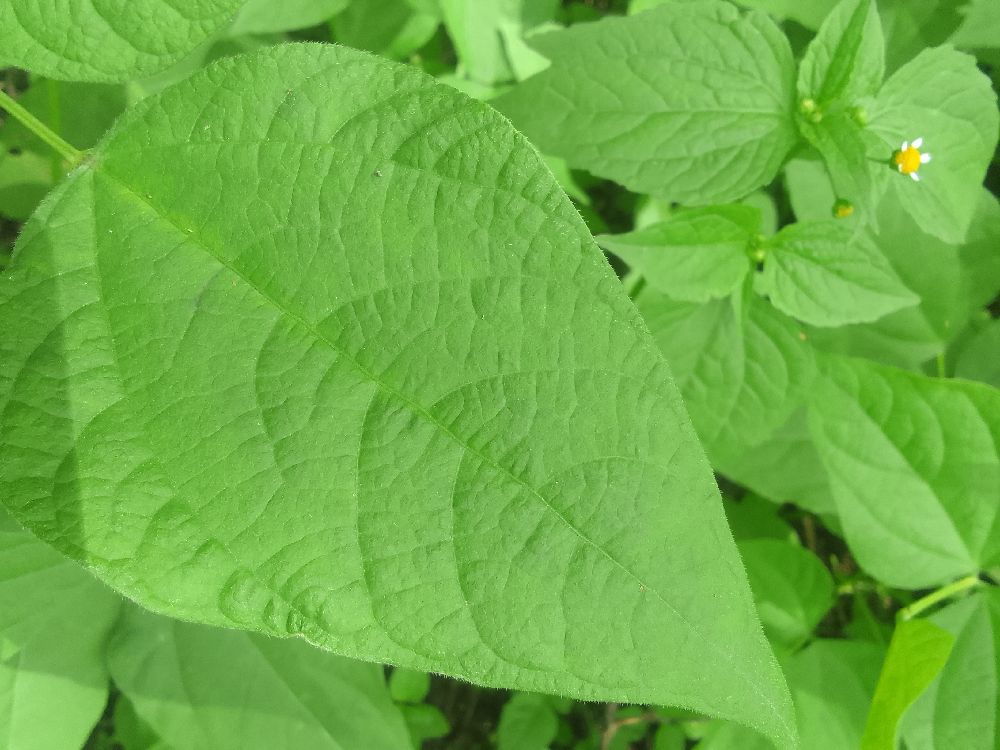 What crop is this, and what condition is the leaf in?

common bean, healthy
